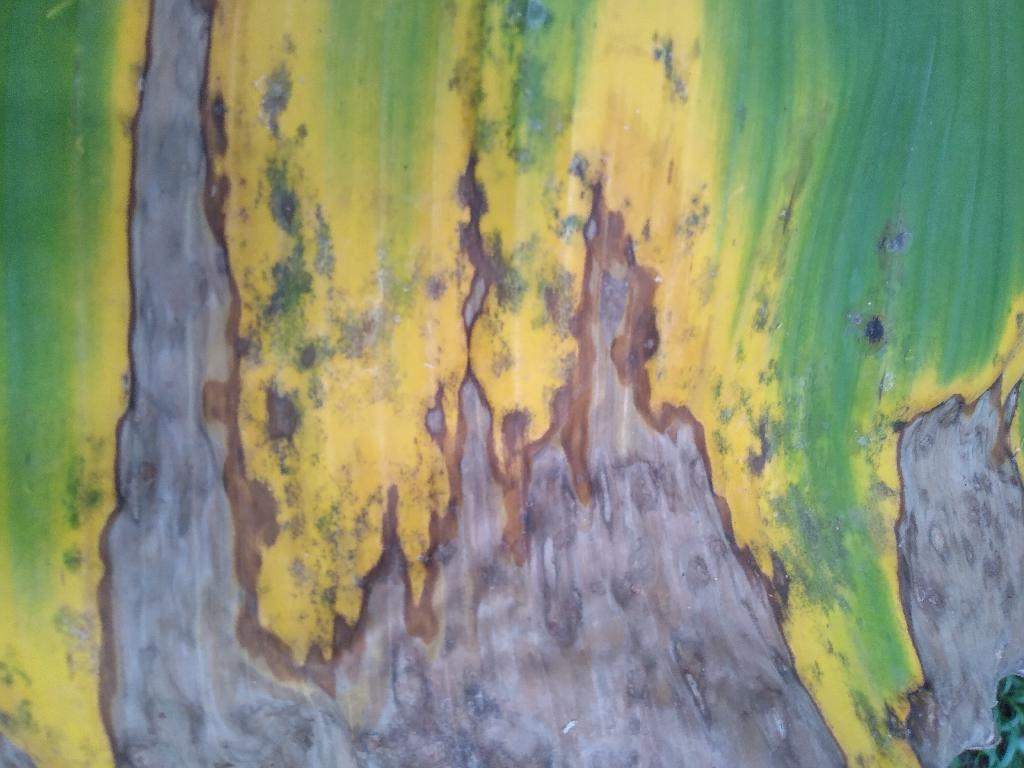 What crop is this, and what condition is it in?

banana, black sigatoka
